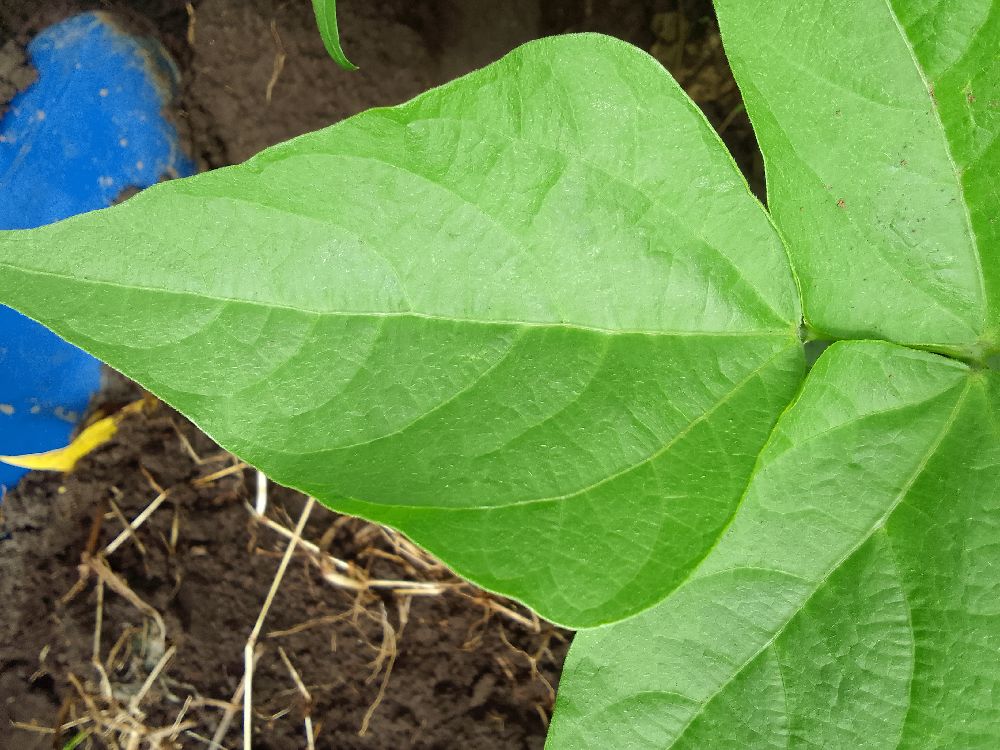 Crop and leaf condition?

common bean, healthy
